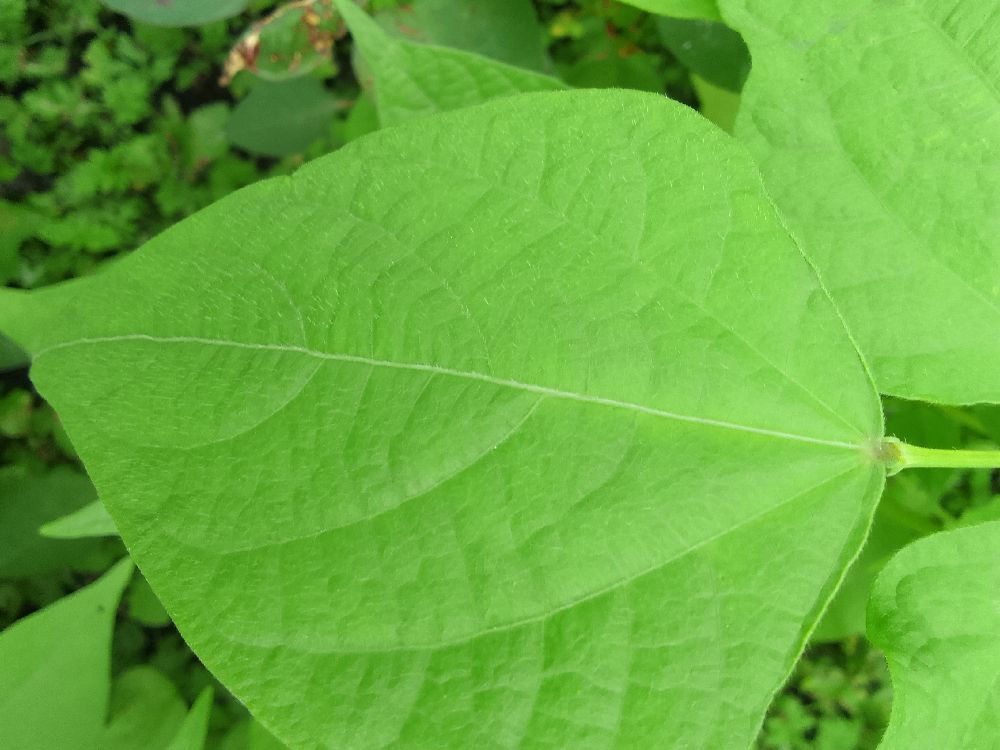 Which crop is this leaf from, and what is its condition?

common bean, healthy
